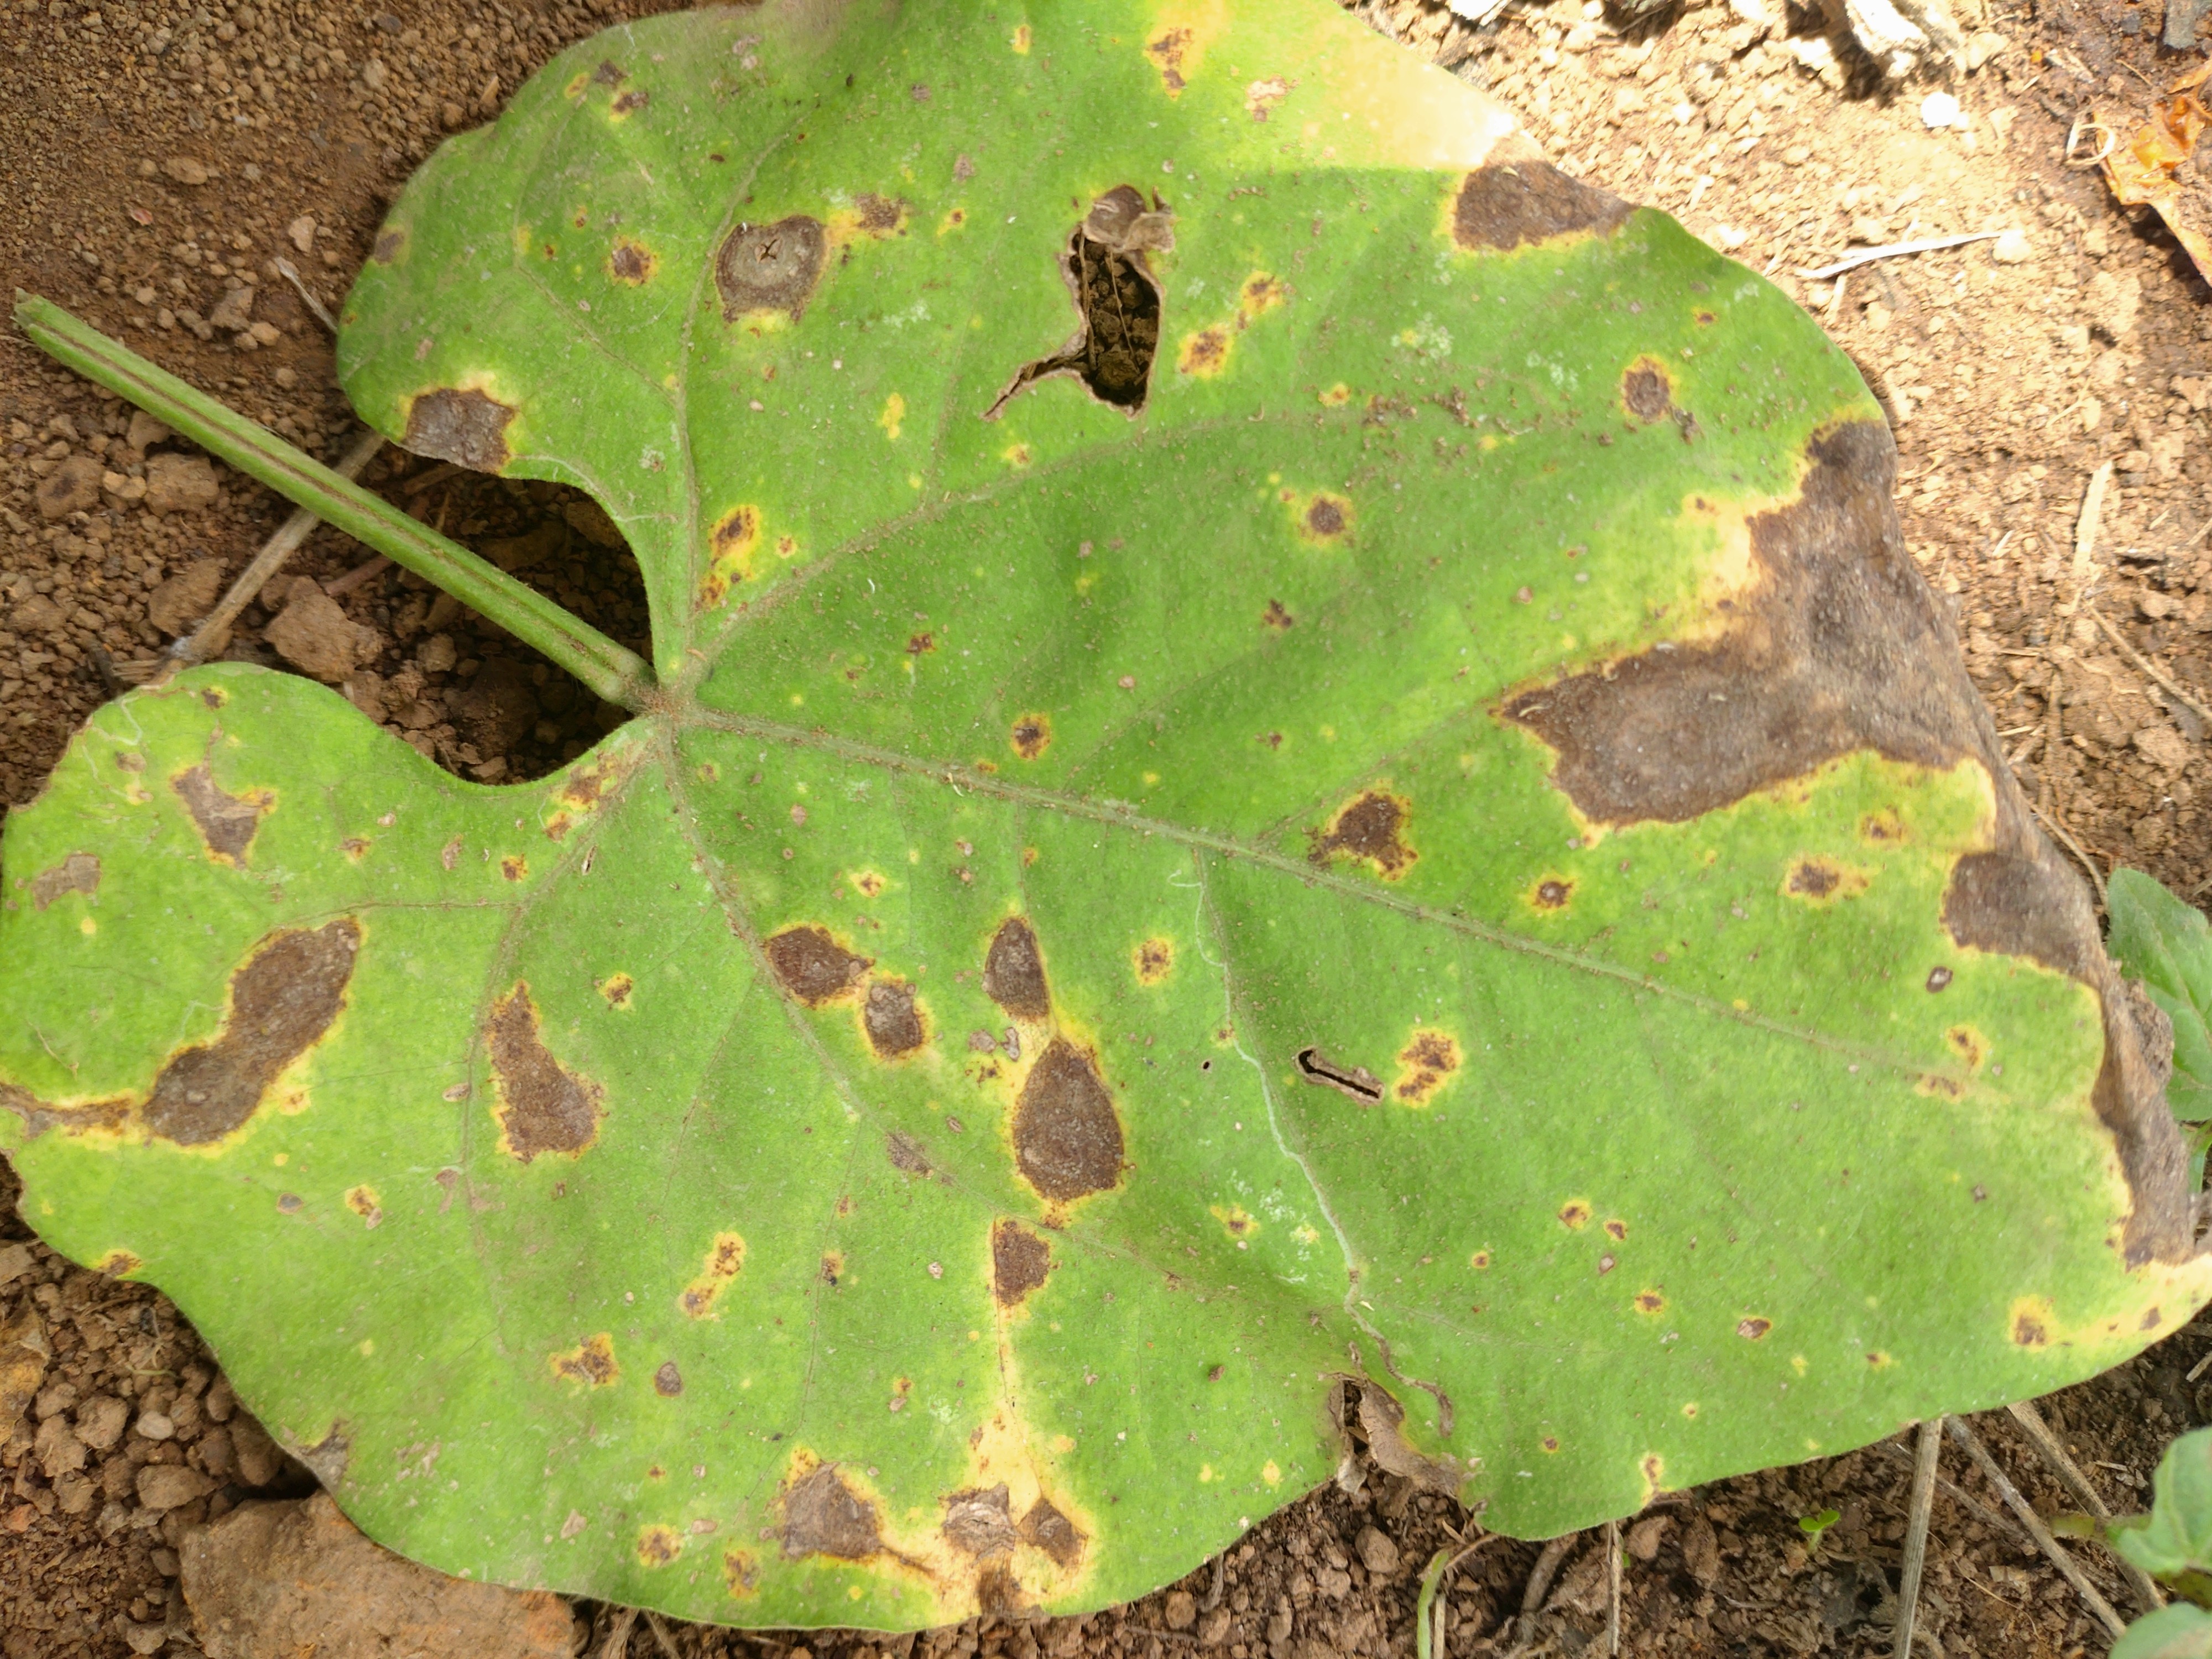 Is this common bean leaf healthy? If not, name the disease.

rust
